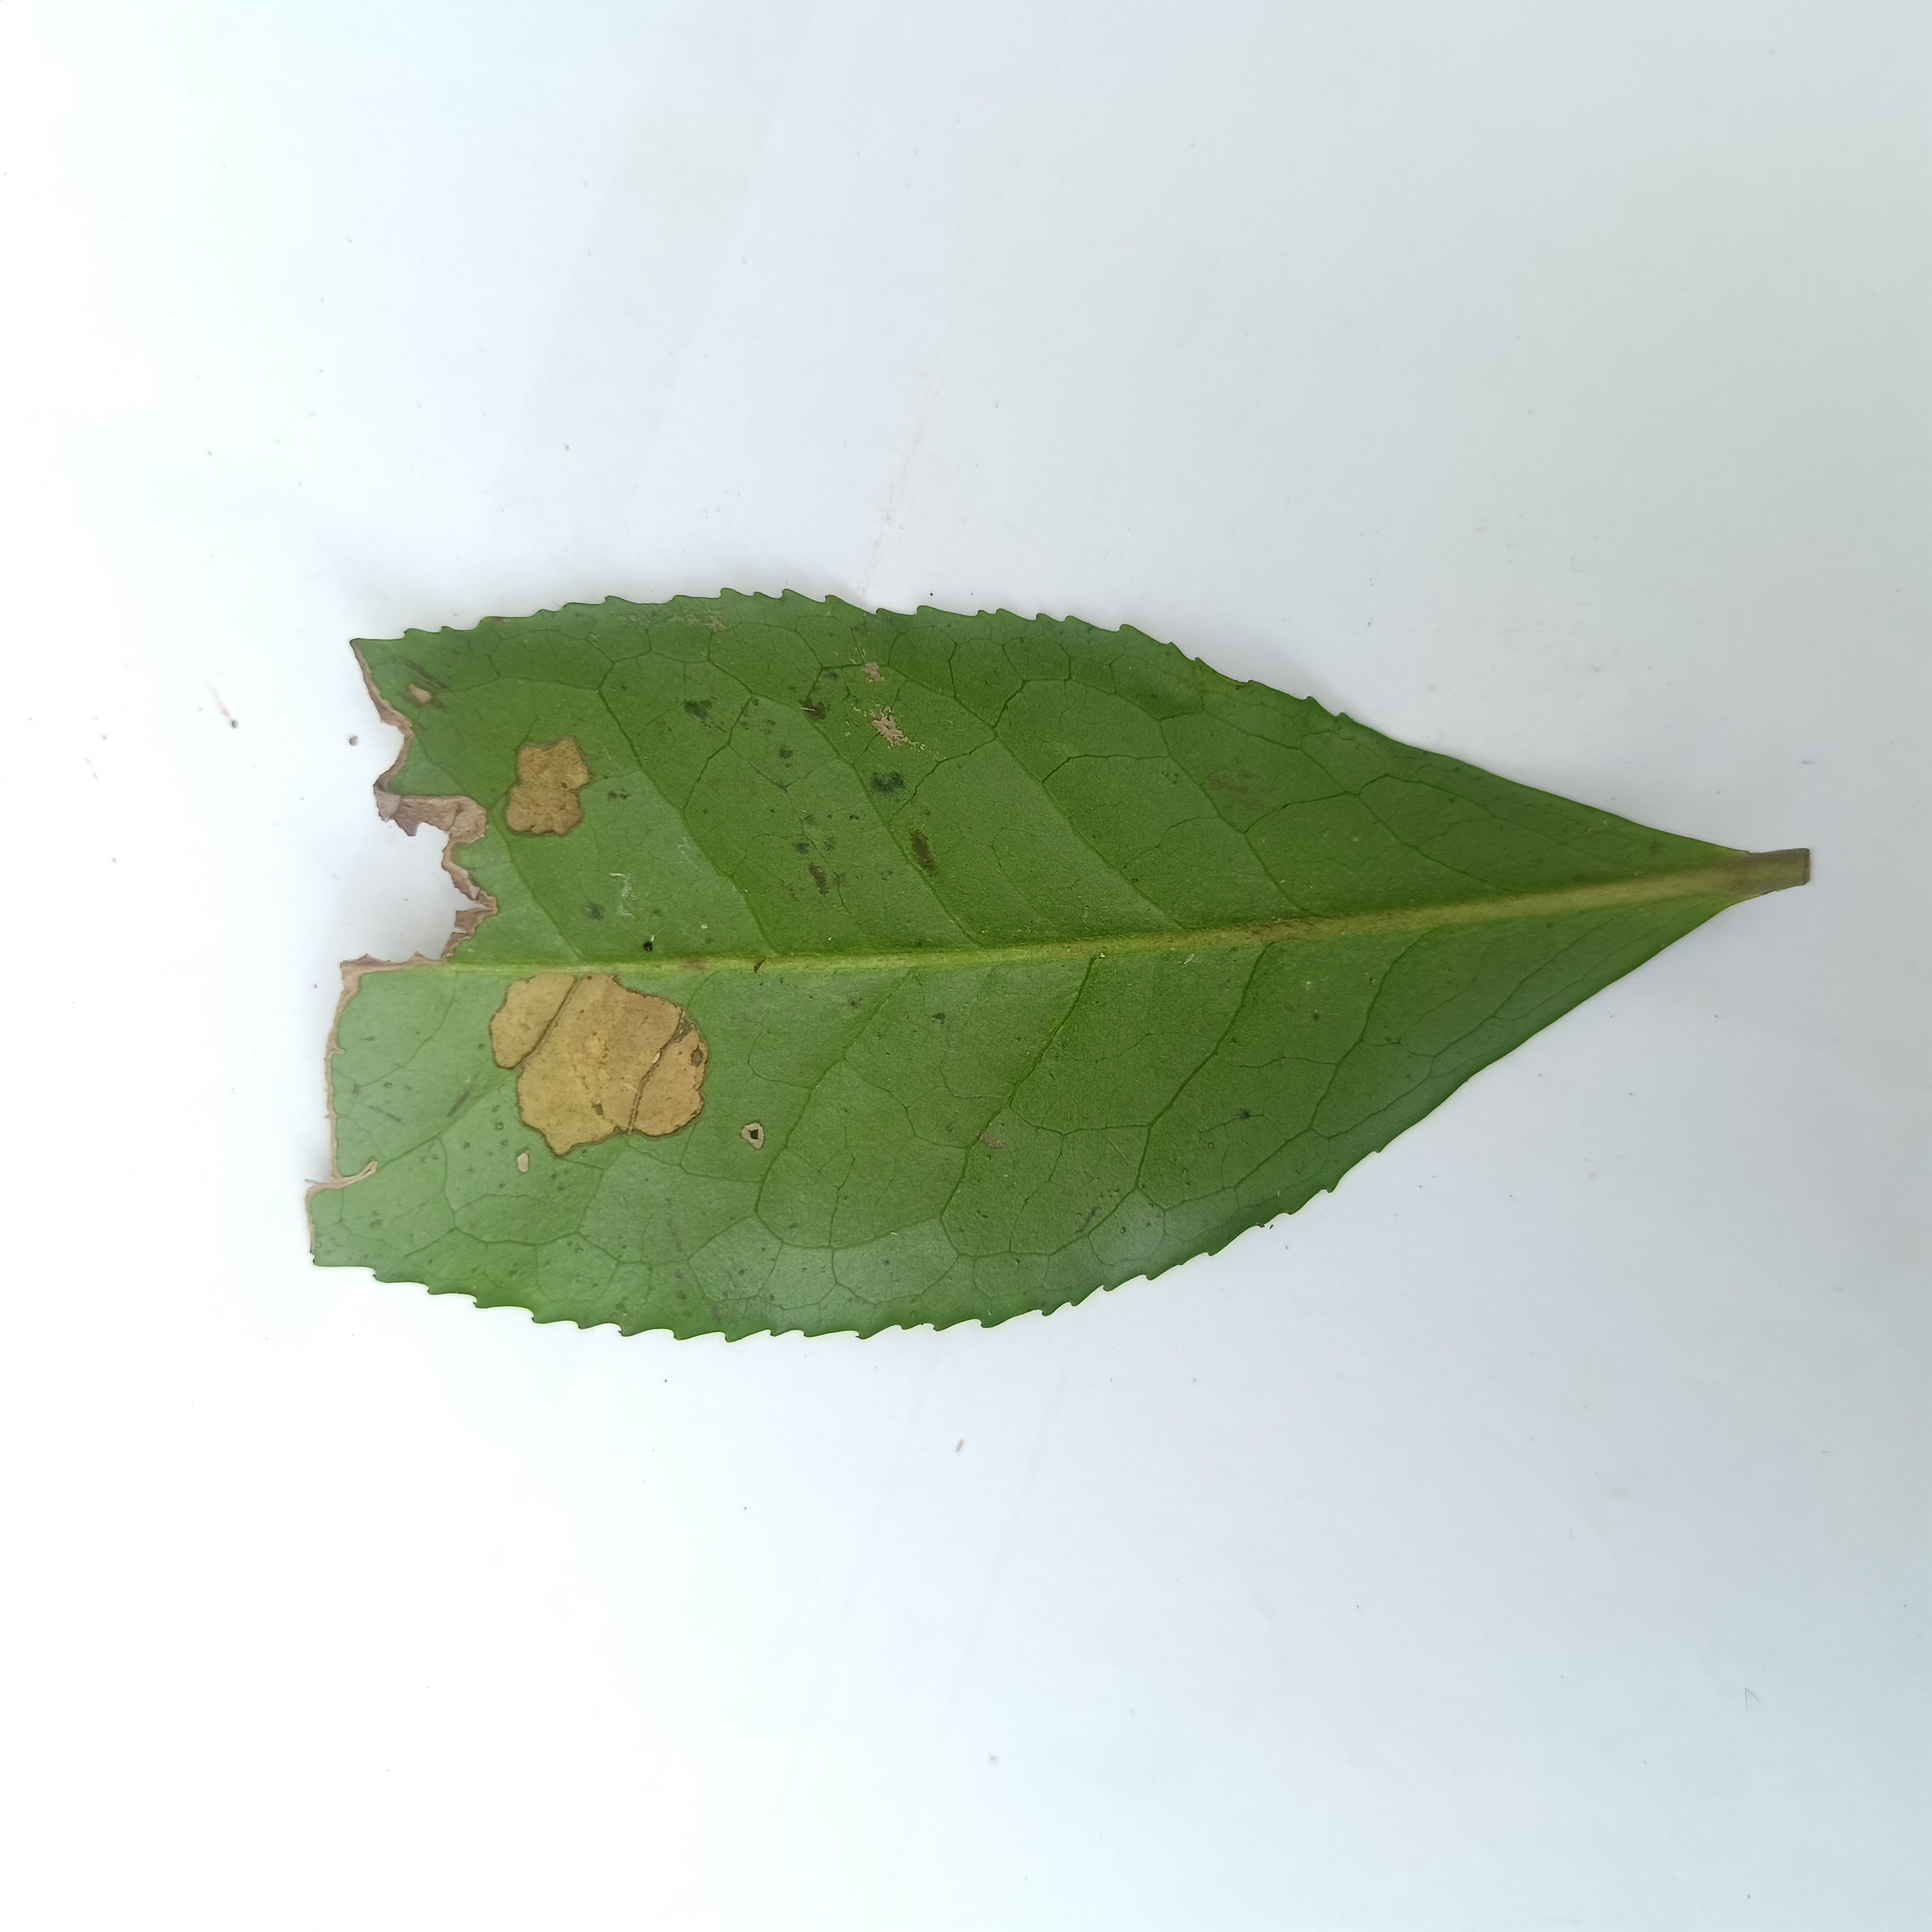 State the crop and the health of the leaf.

tea, brown blight
